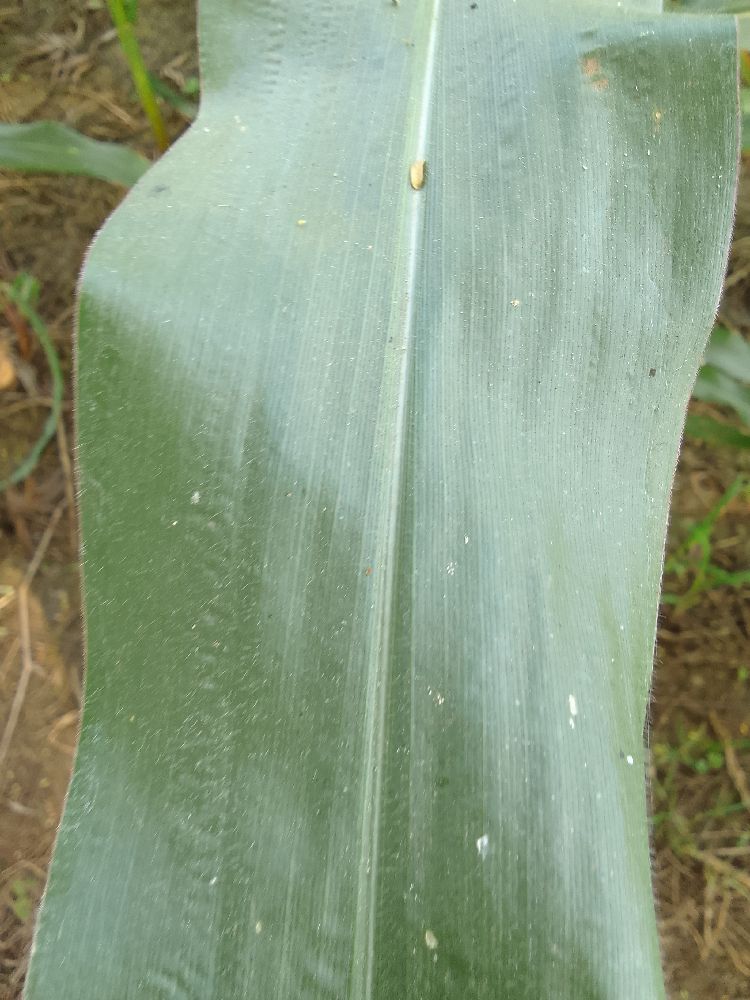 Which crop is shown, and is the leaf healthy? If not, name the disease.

maize, healthy
